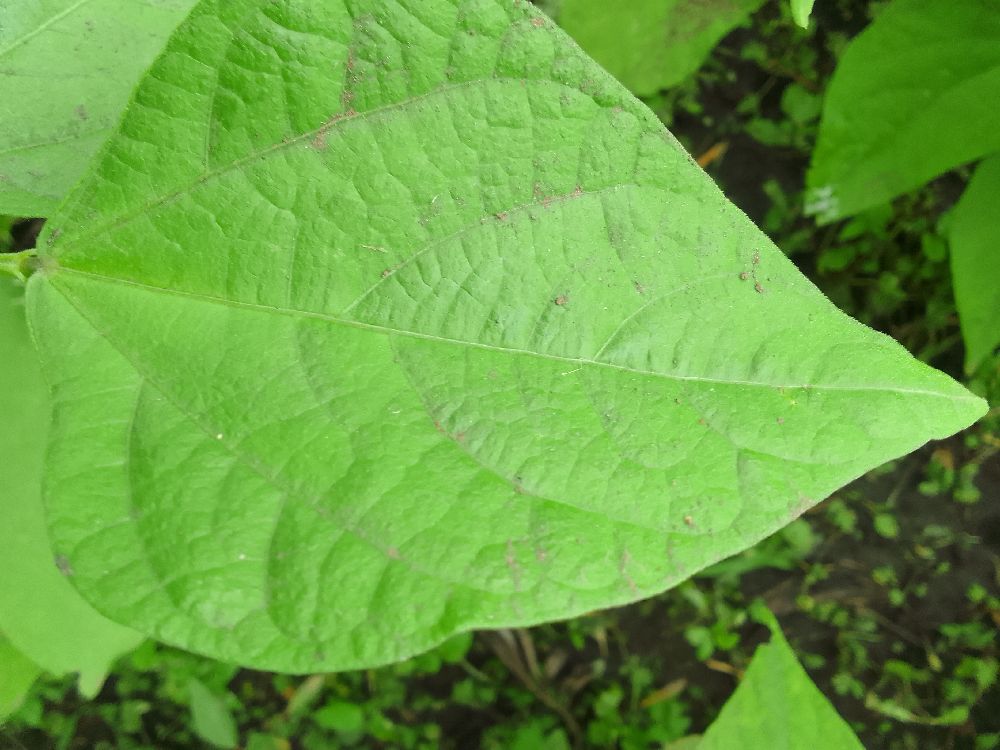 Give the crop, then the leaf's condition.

common bean, healthy
